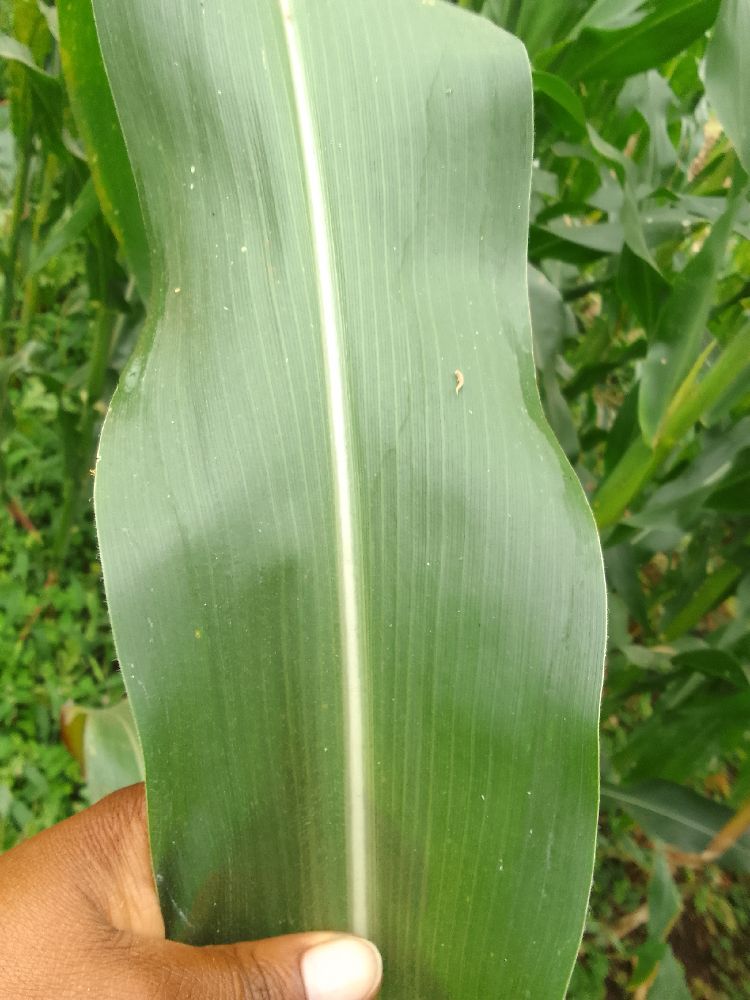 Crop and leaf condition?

maize, healthy
